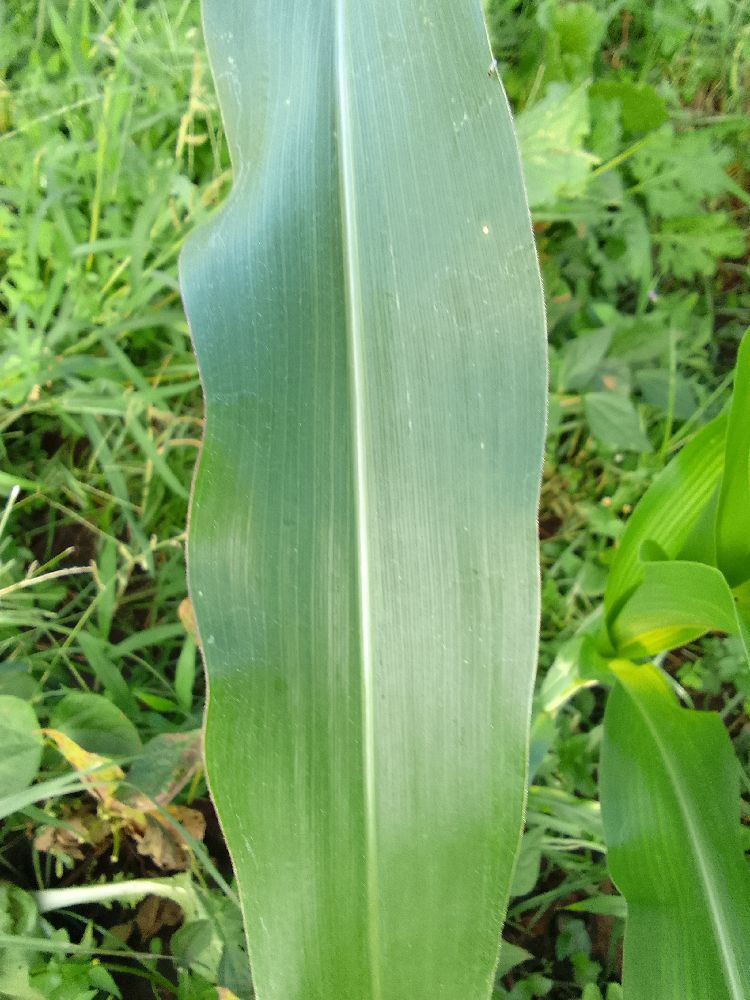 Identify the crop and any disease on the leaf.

maize, healthy
